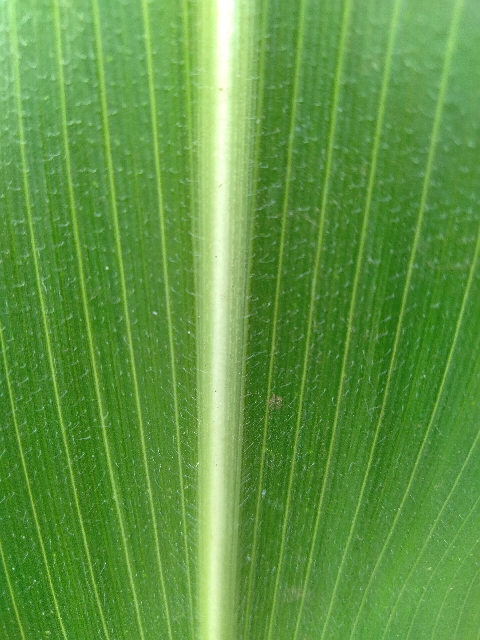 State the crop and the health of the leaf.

maize, healthy
